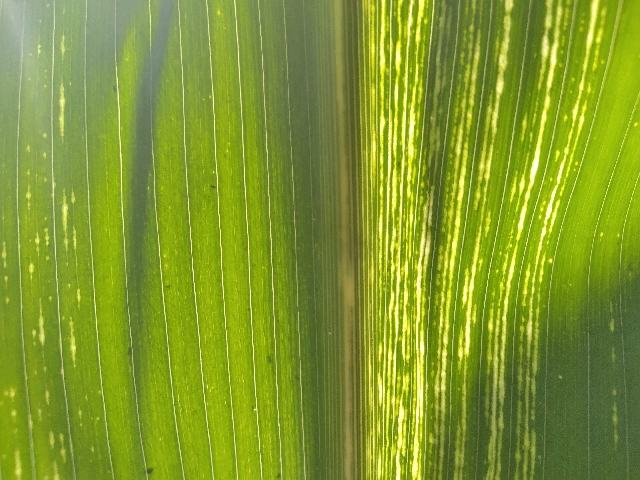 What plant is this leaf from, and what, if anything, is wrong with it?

maize, maize streak virus
